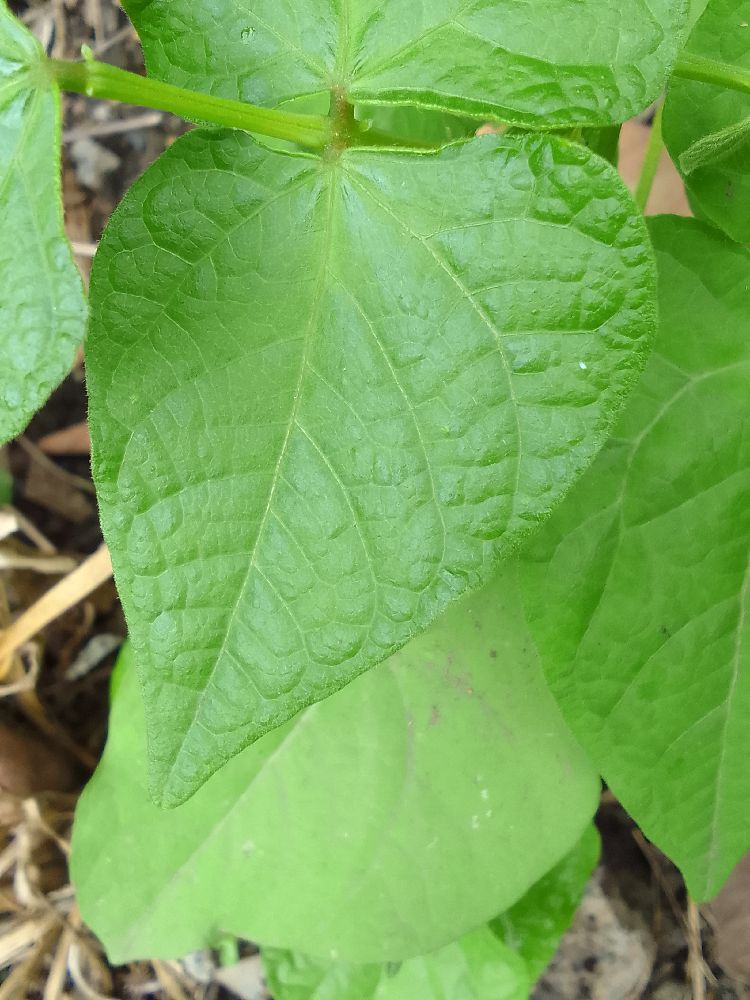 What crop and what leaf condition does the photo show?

common bean, healthy
